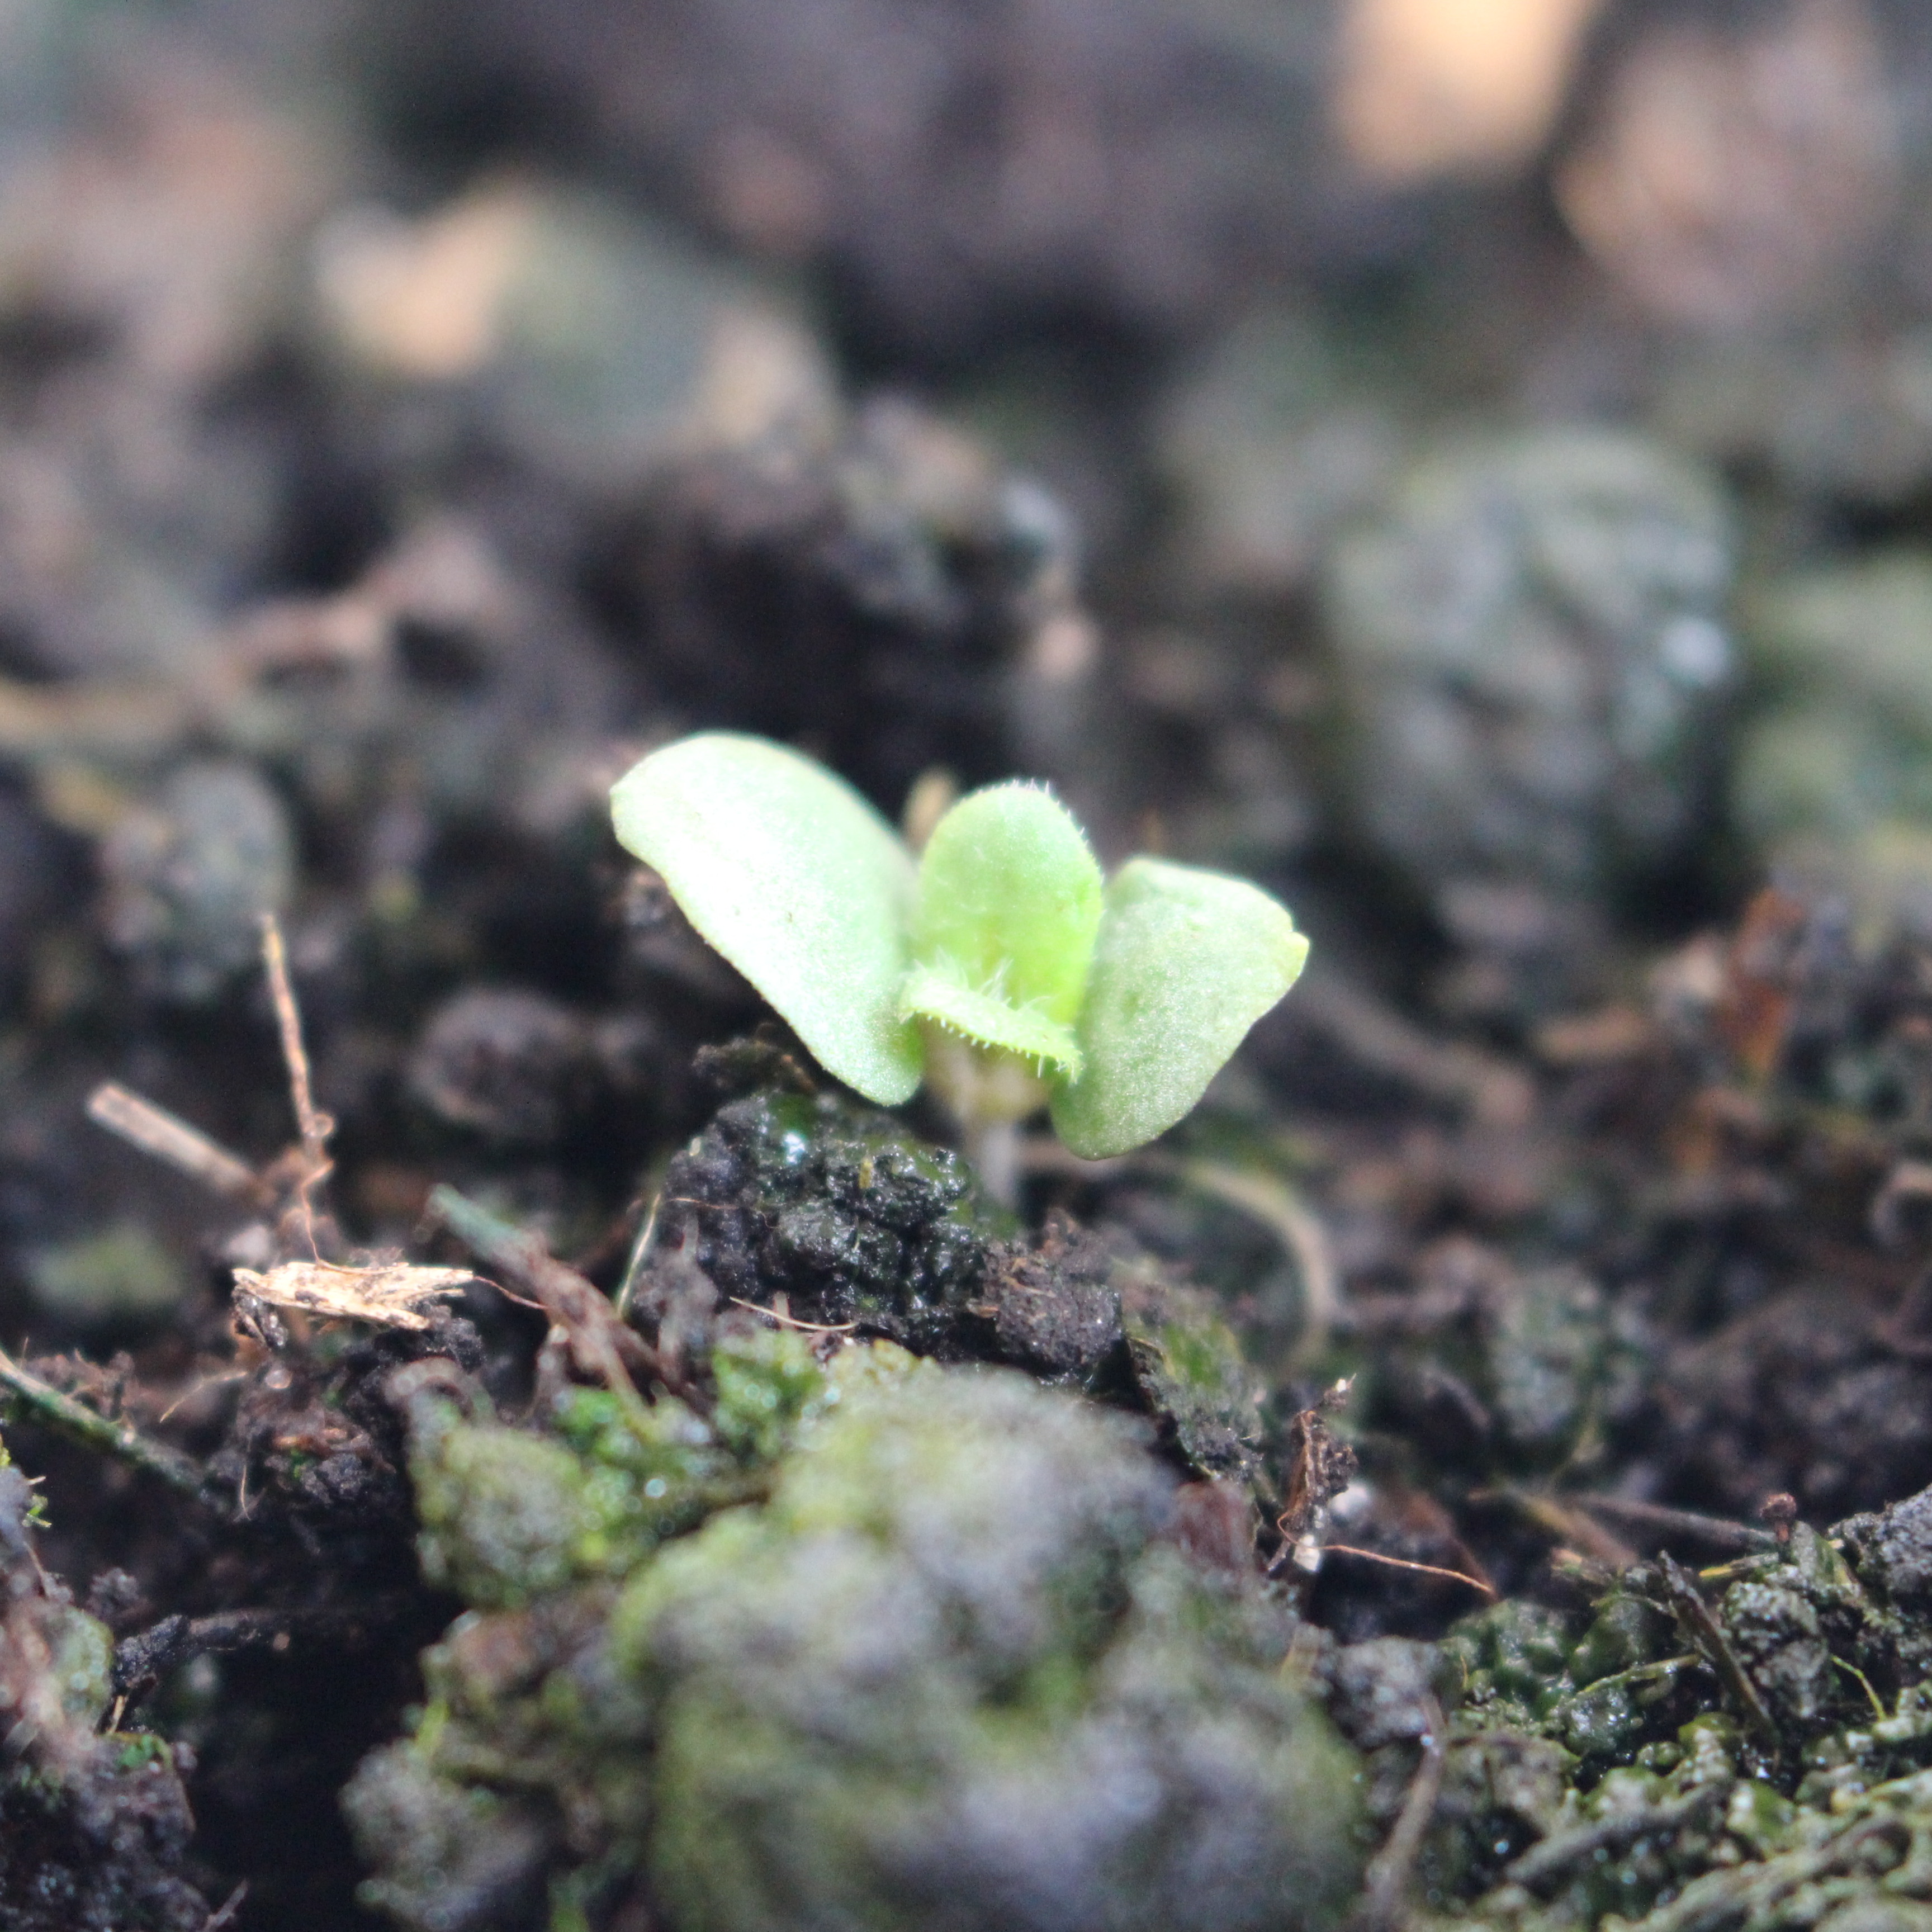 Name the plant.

Veronica persica
